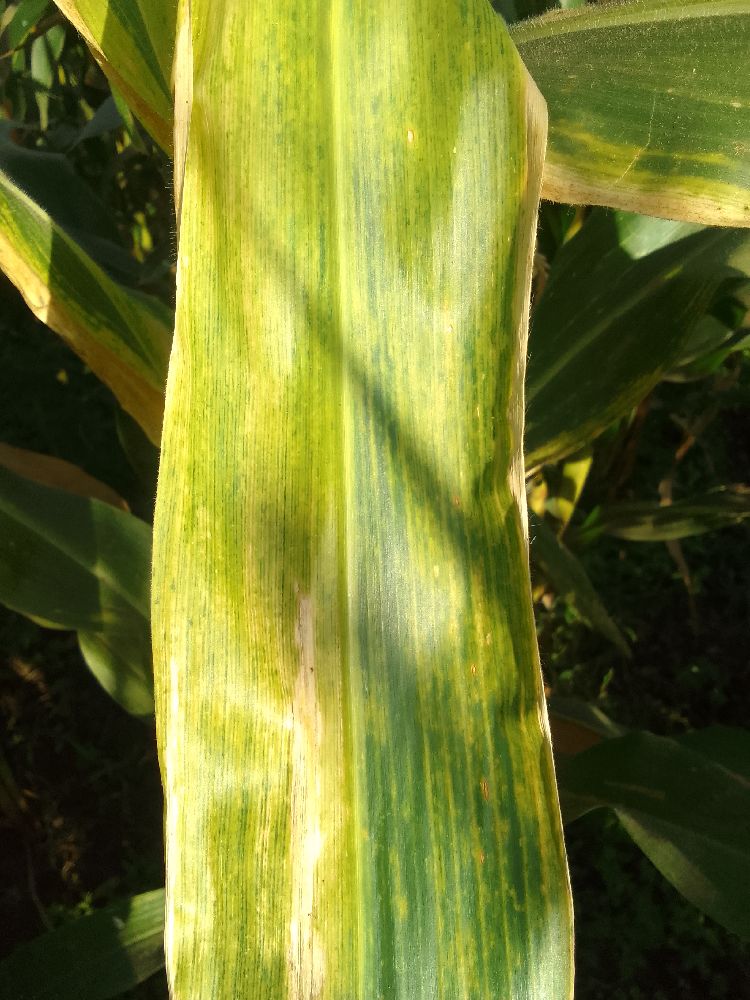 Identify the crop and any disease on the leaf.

maize, maize lethal necrosis
